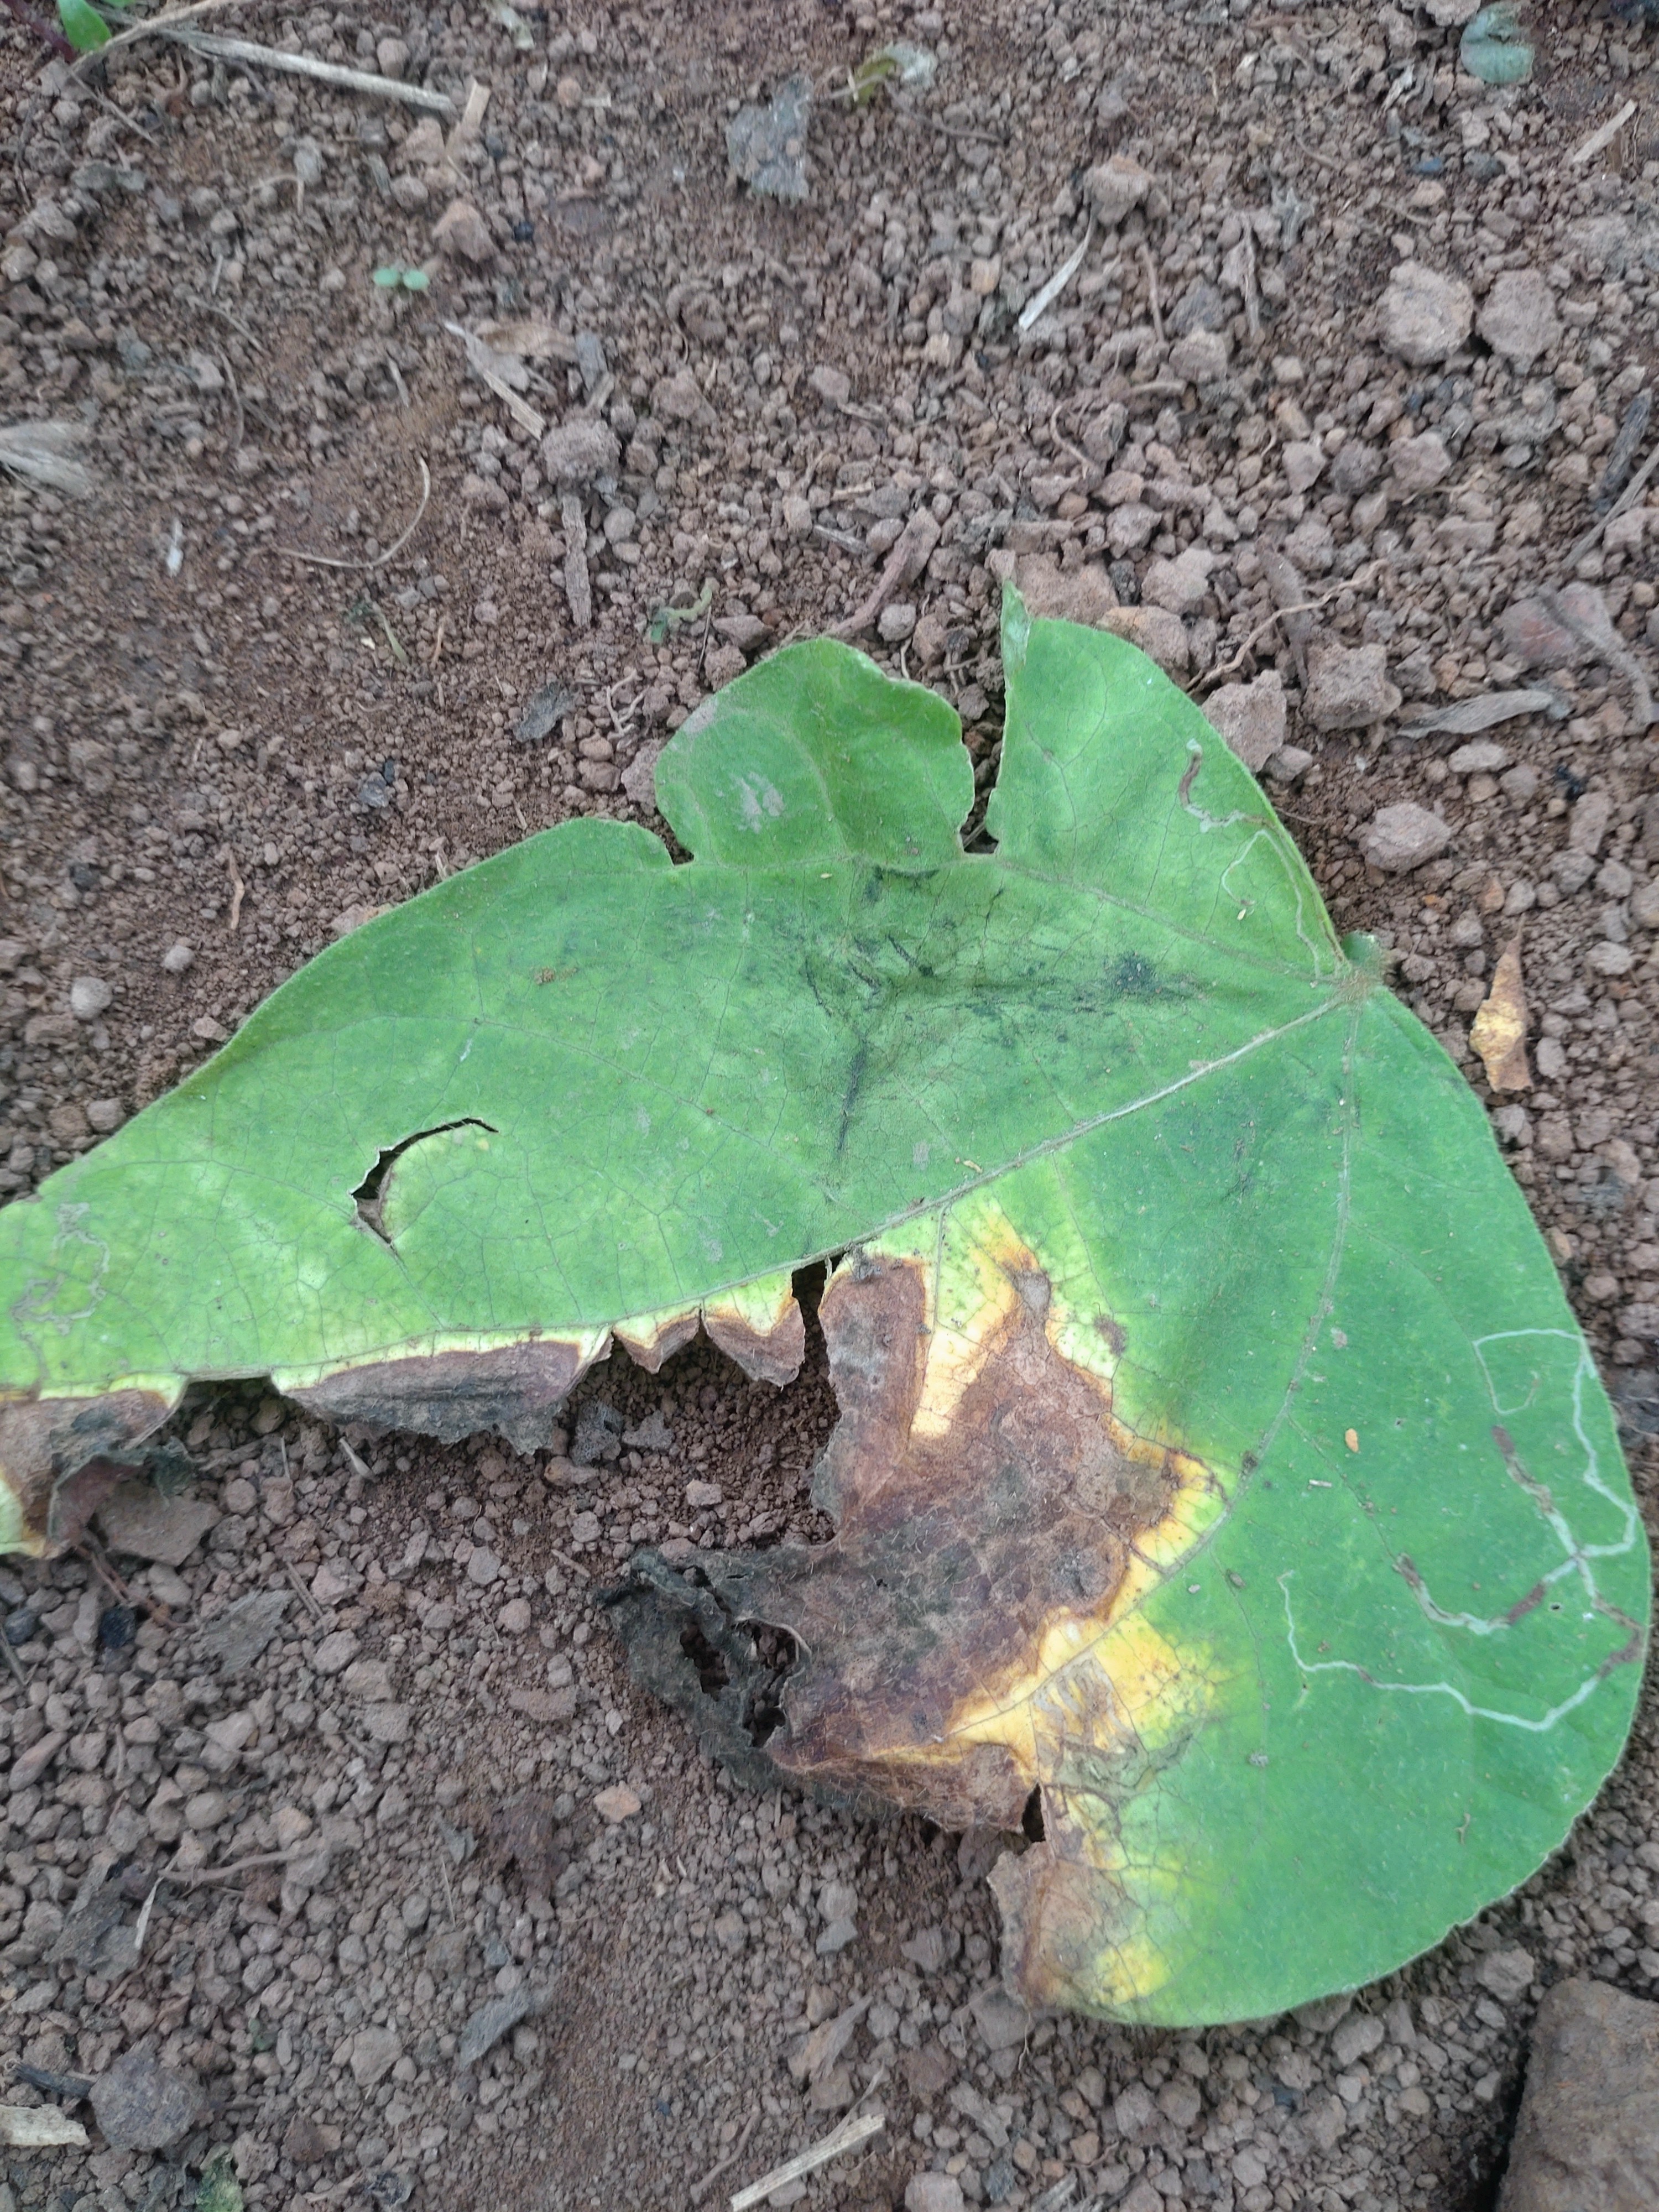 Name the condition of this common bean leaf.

anthracnose
